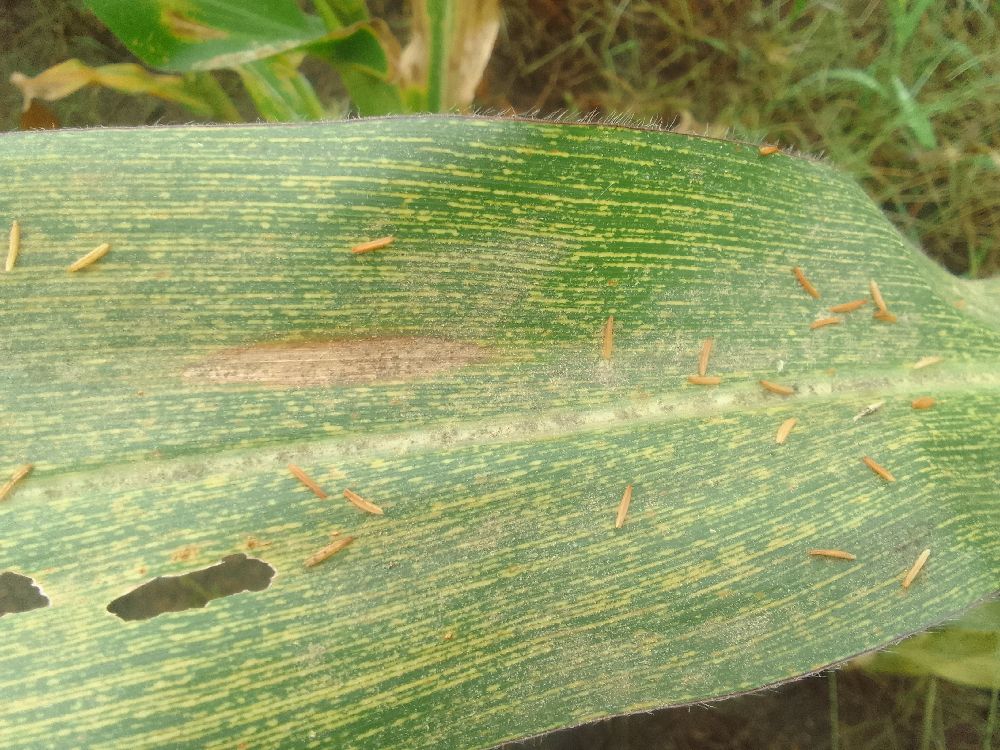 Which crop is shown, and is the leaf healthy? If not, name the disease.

maize, maize streak virus
